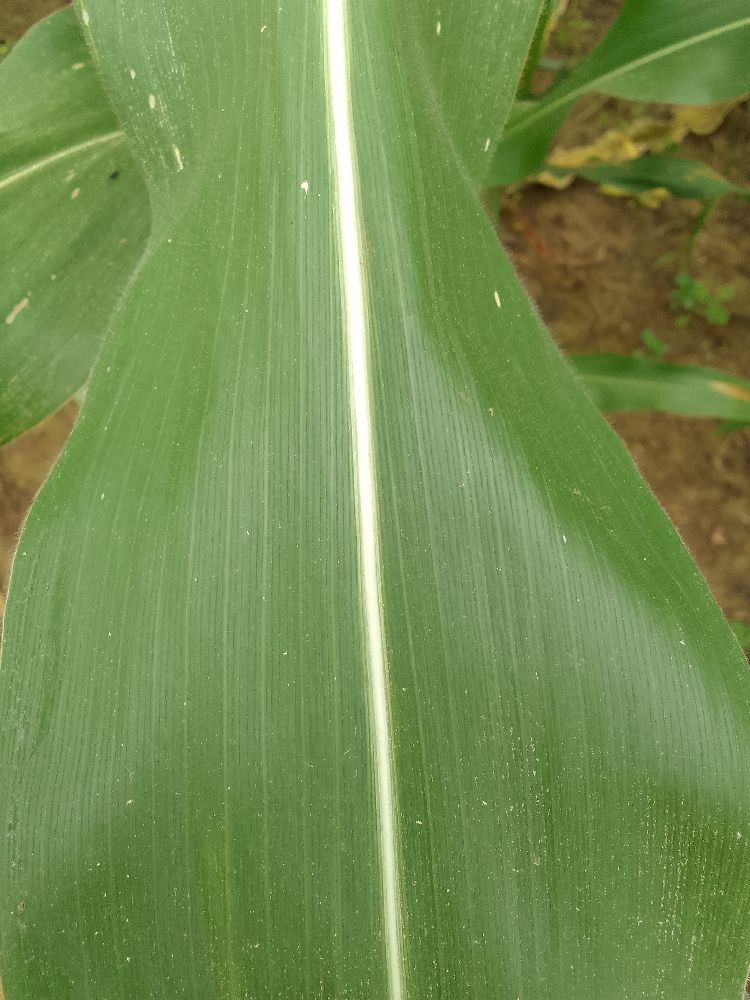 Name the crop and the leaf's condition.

maize, healthy
